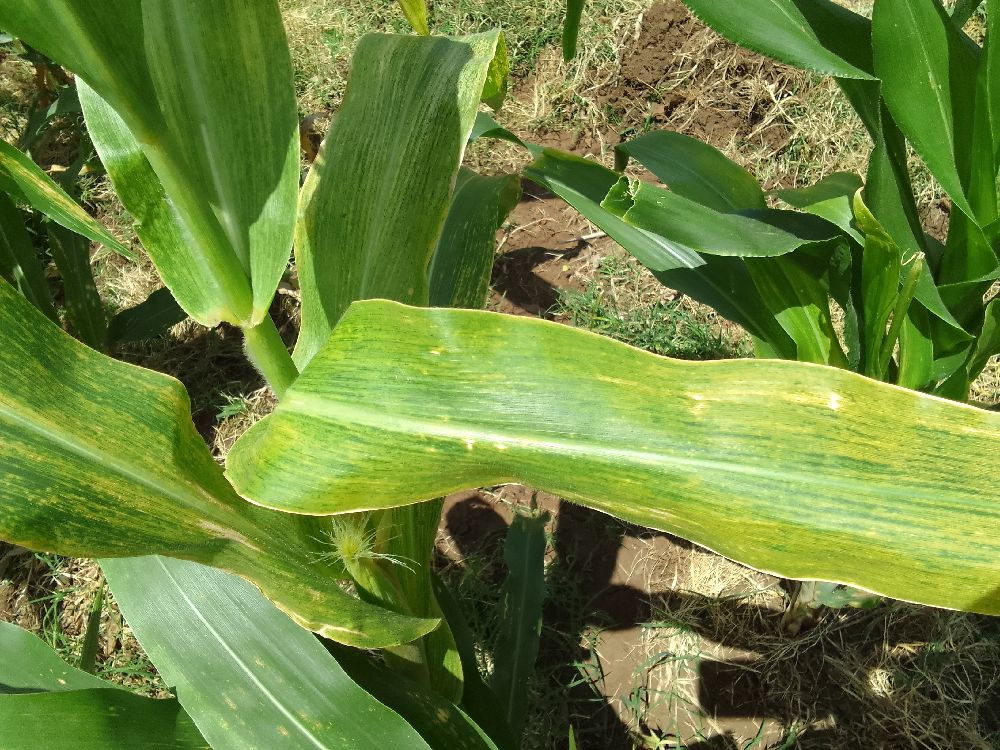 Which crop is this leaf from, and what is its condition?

maize, maize lethal necrosis
